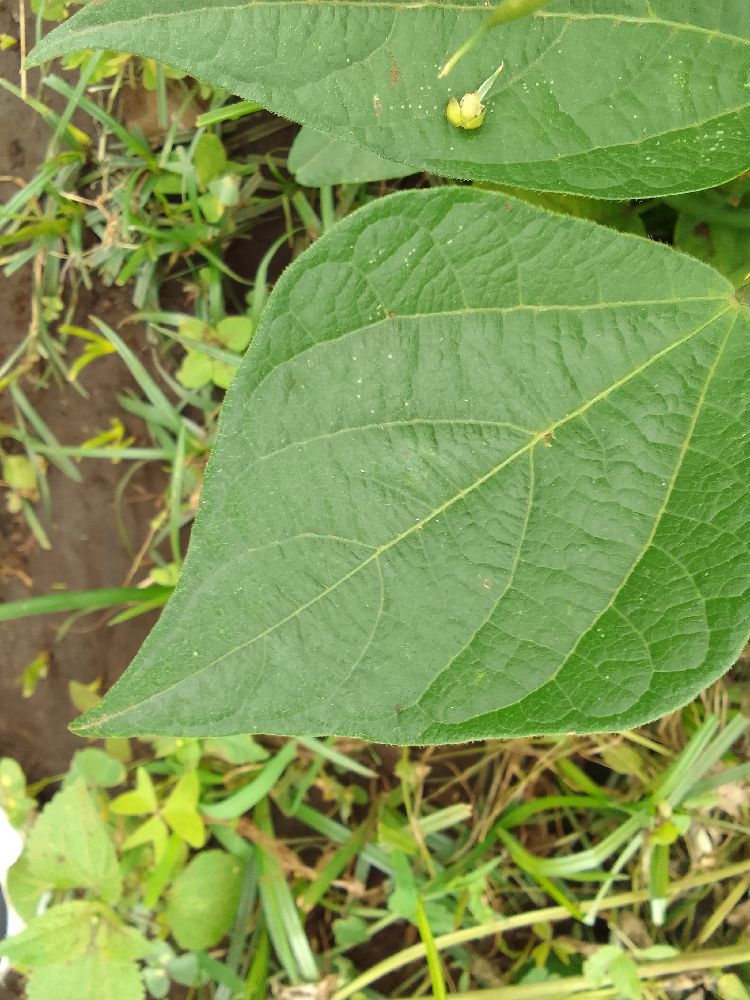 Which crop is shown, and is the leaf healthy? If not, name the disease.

common bean, healthy
